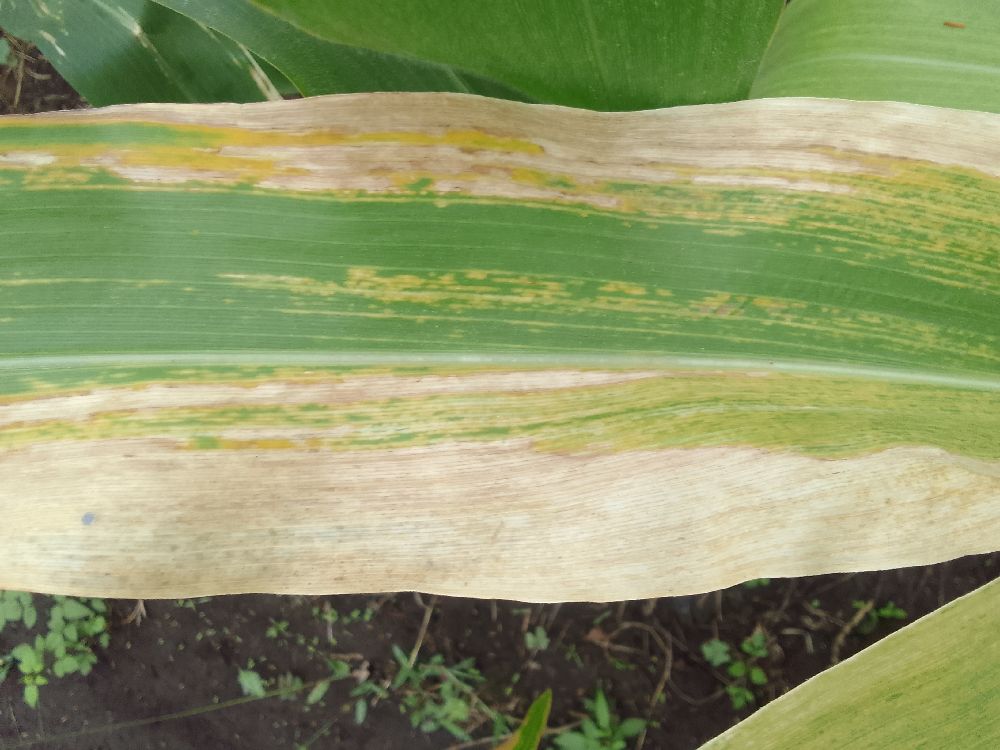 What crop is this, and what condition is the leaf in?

maize, maize lethal necrosis
